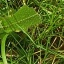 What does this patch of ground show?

structured weed
